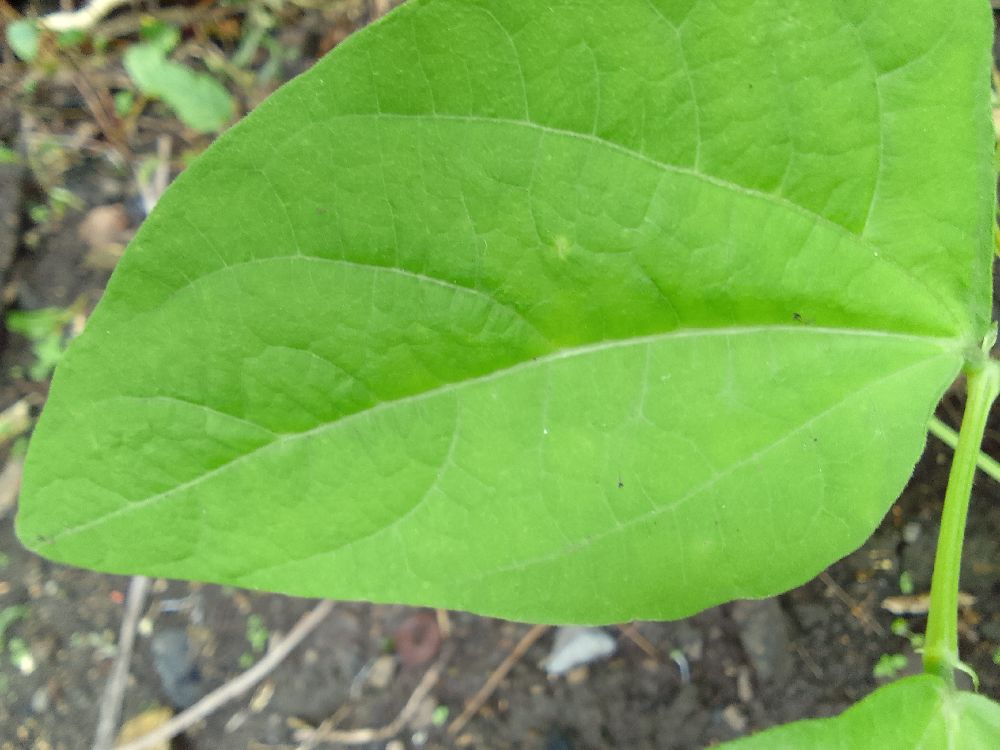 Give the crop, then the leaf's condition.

common bean, healthy
